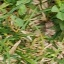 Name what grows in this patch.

unstructured weed
